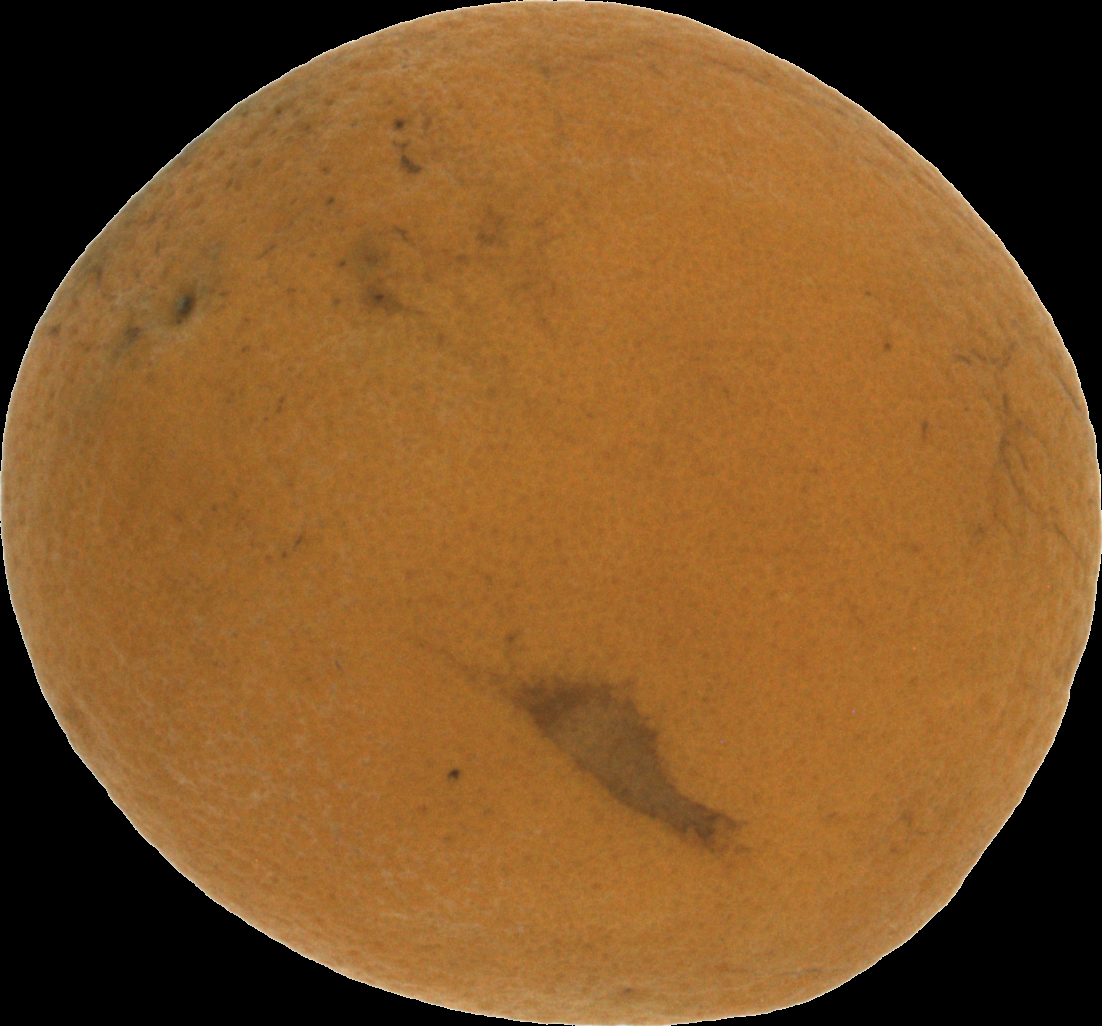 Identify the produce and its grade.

orange, bad
